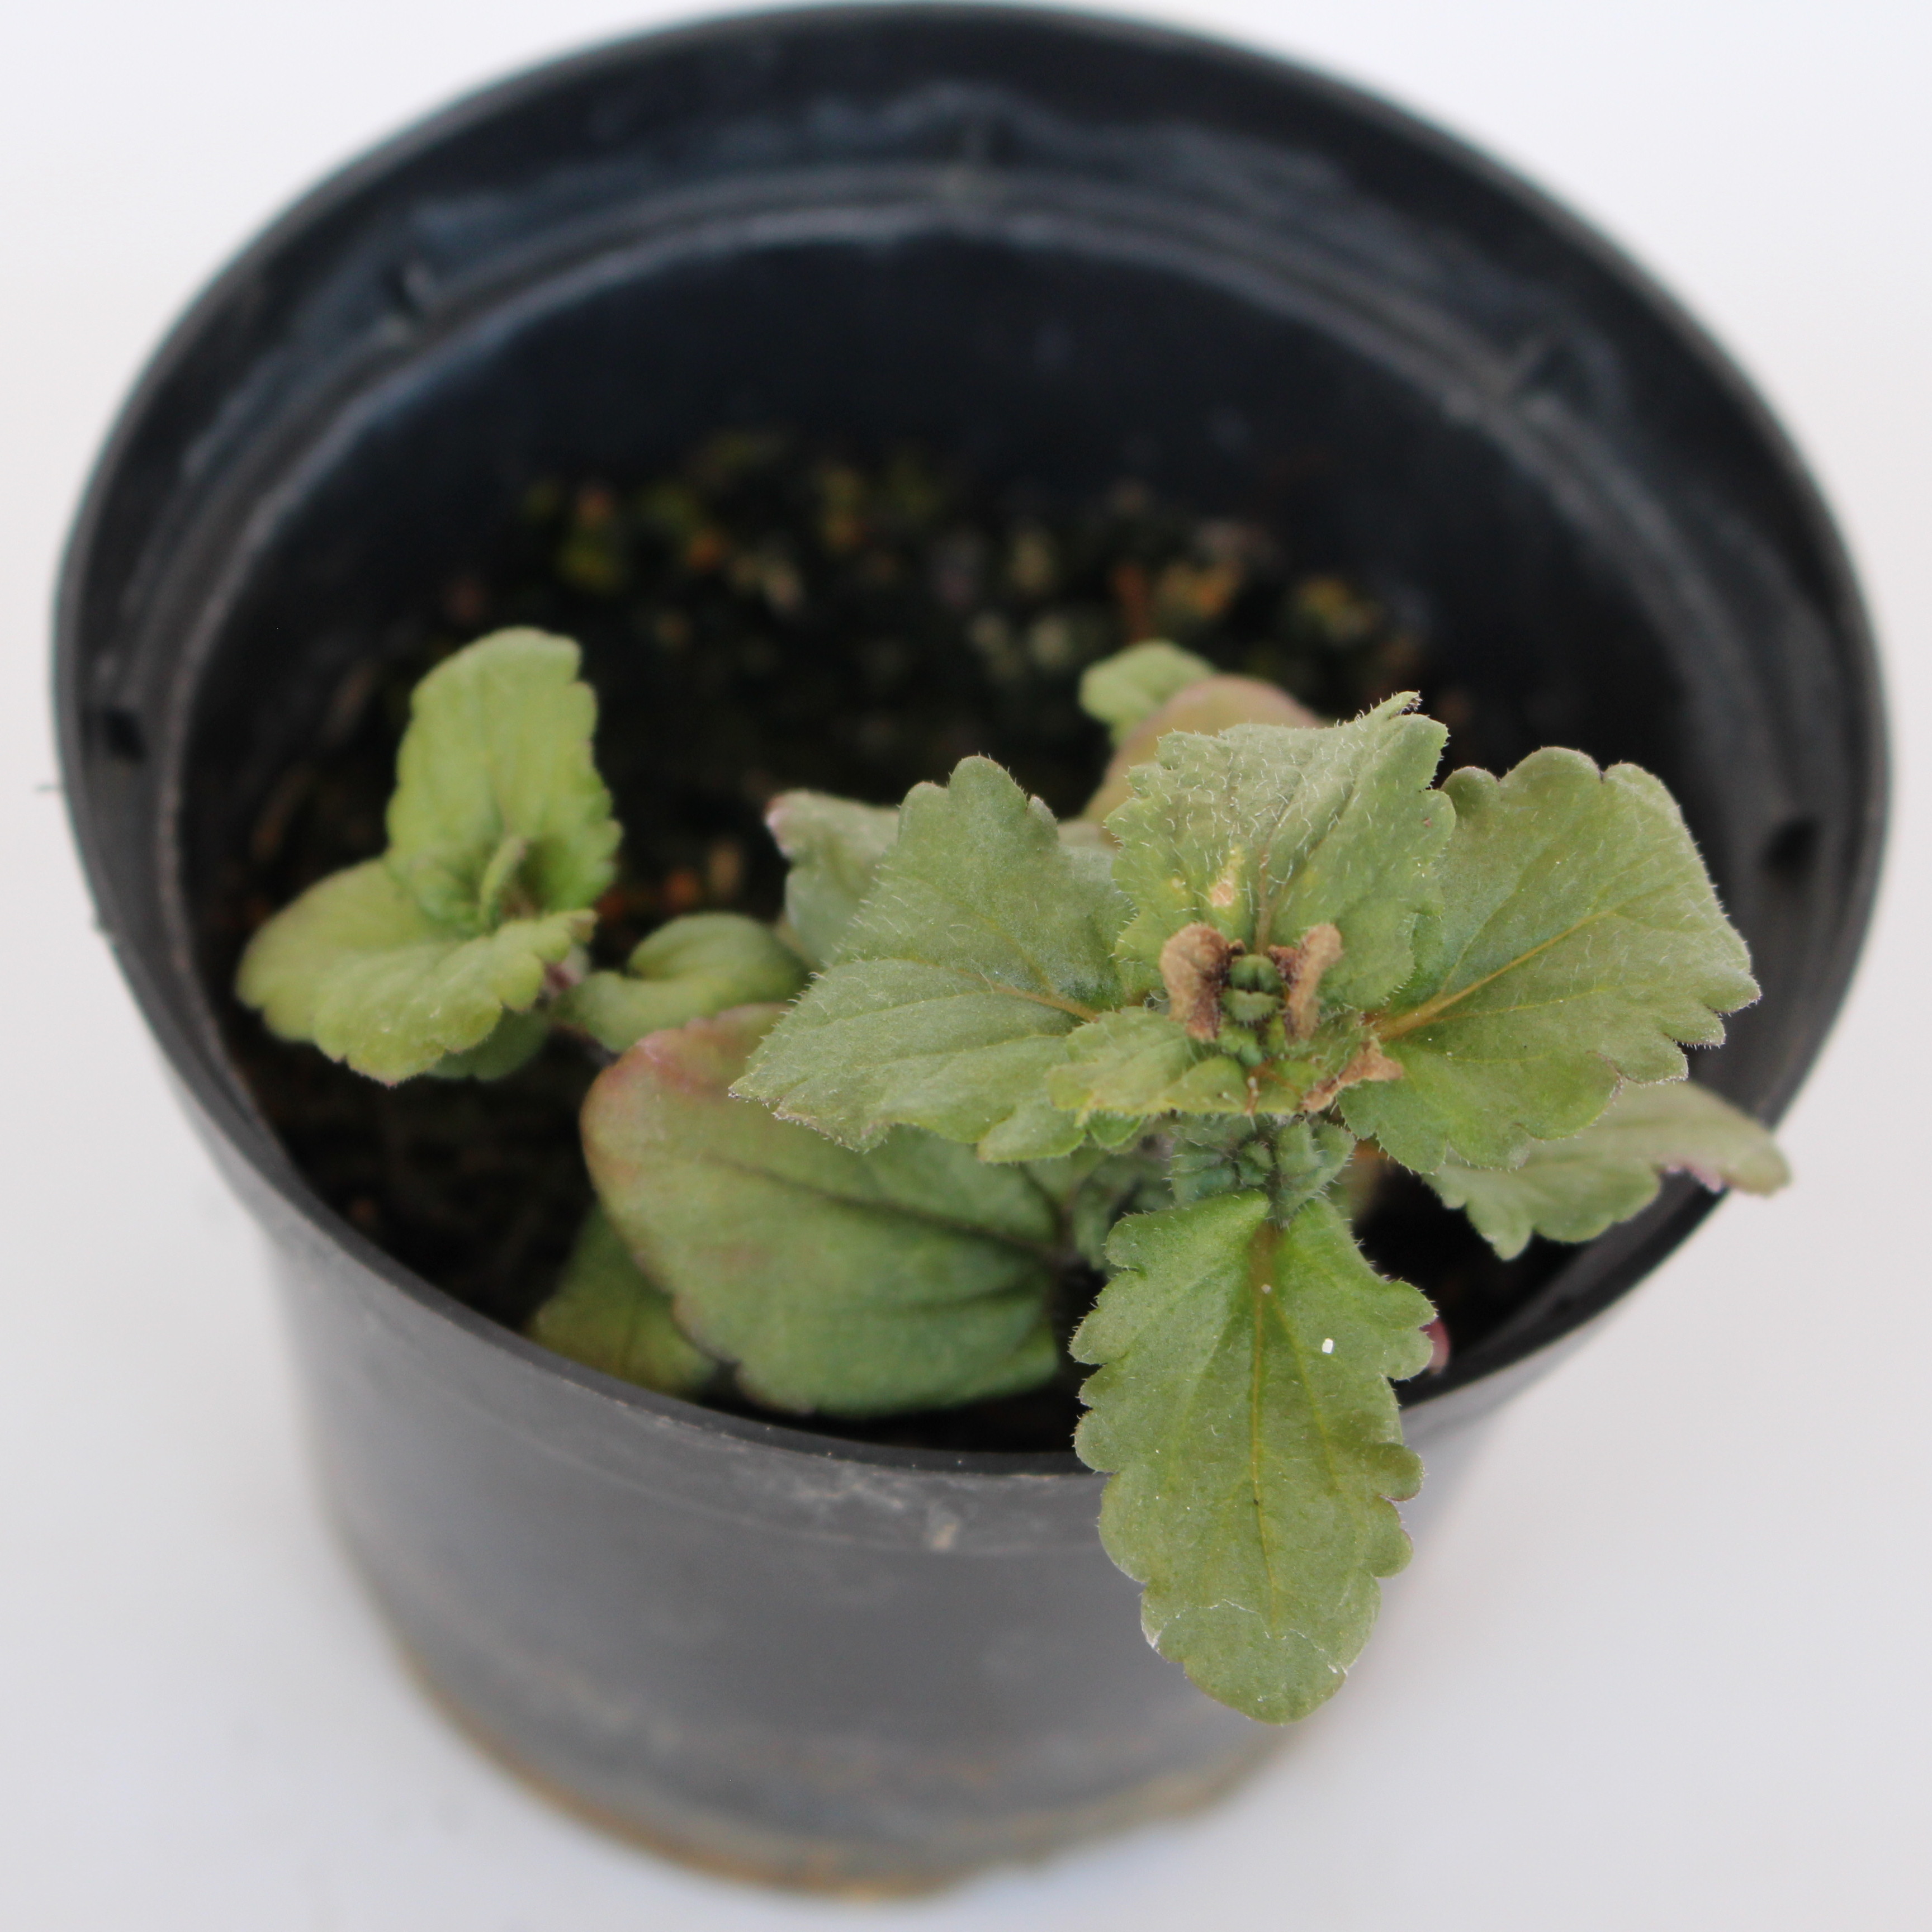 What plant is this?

Veronica persica
